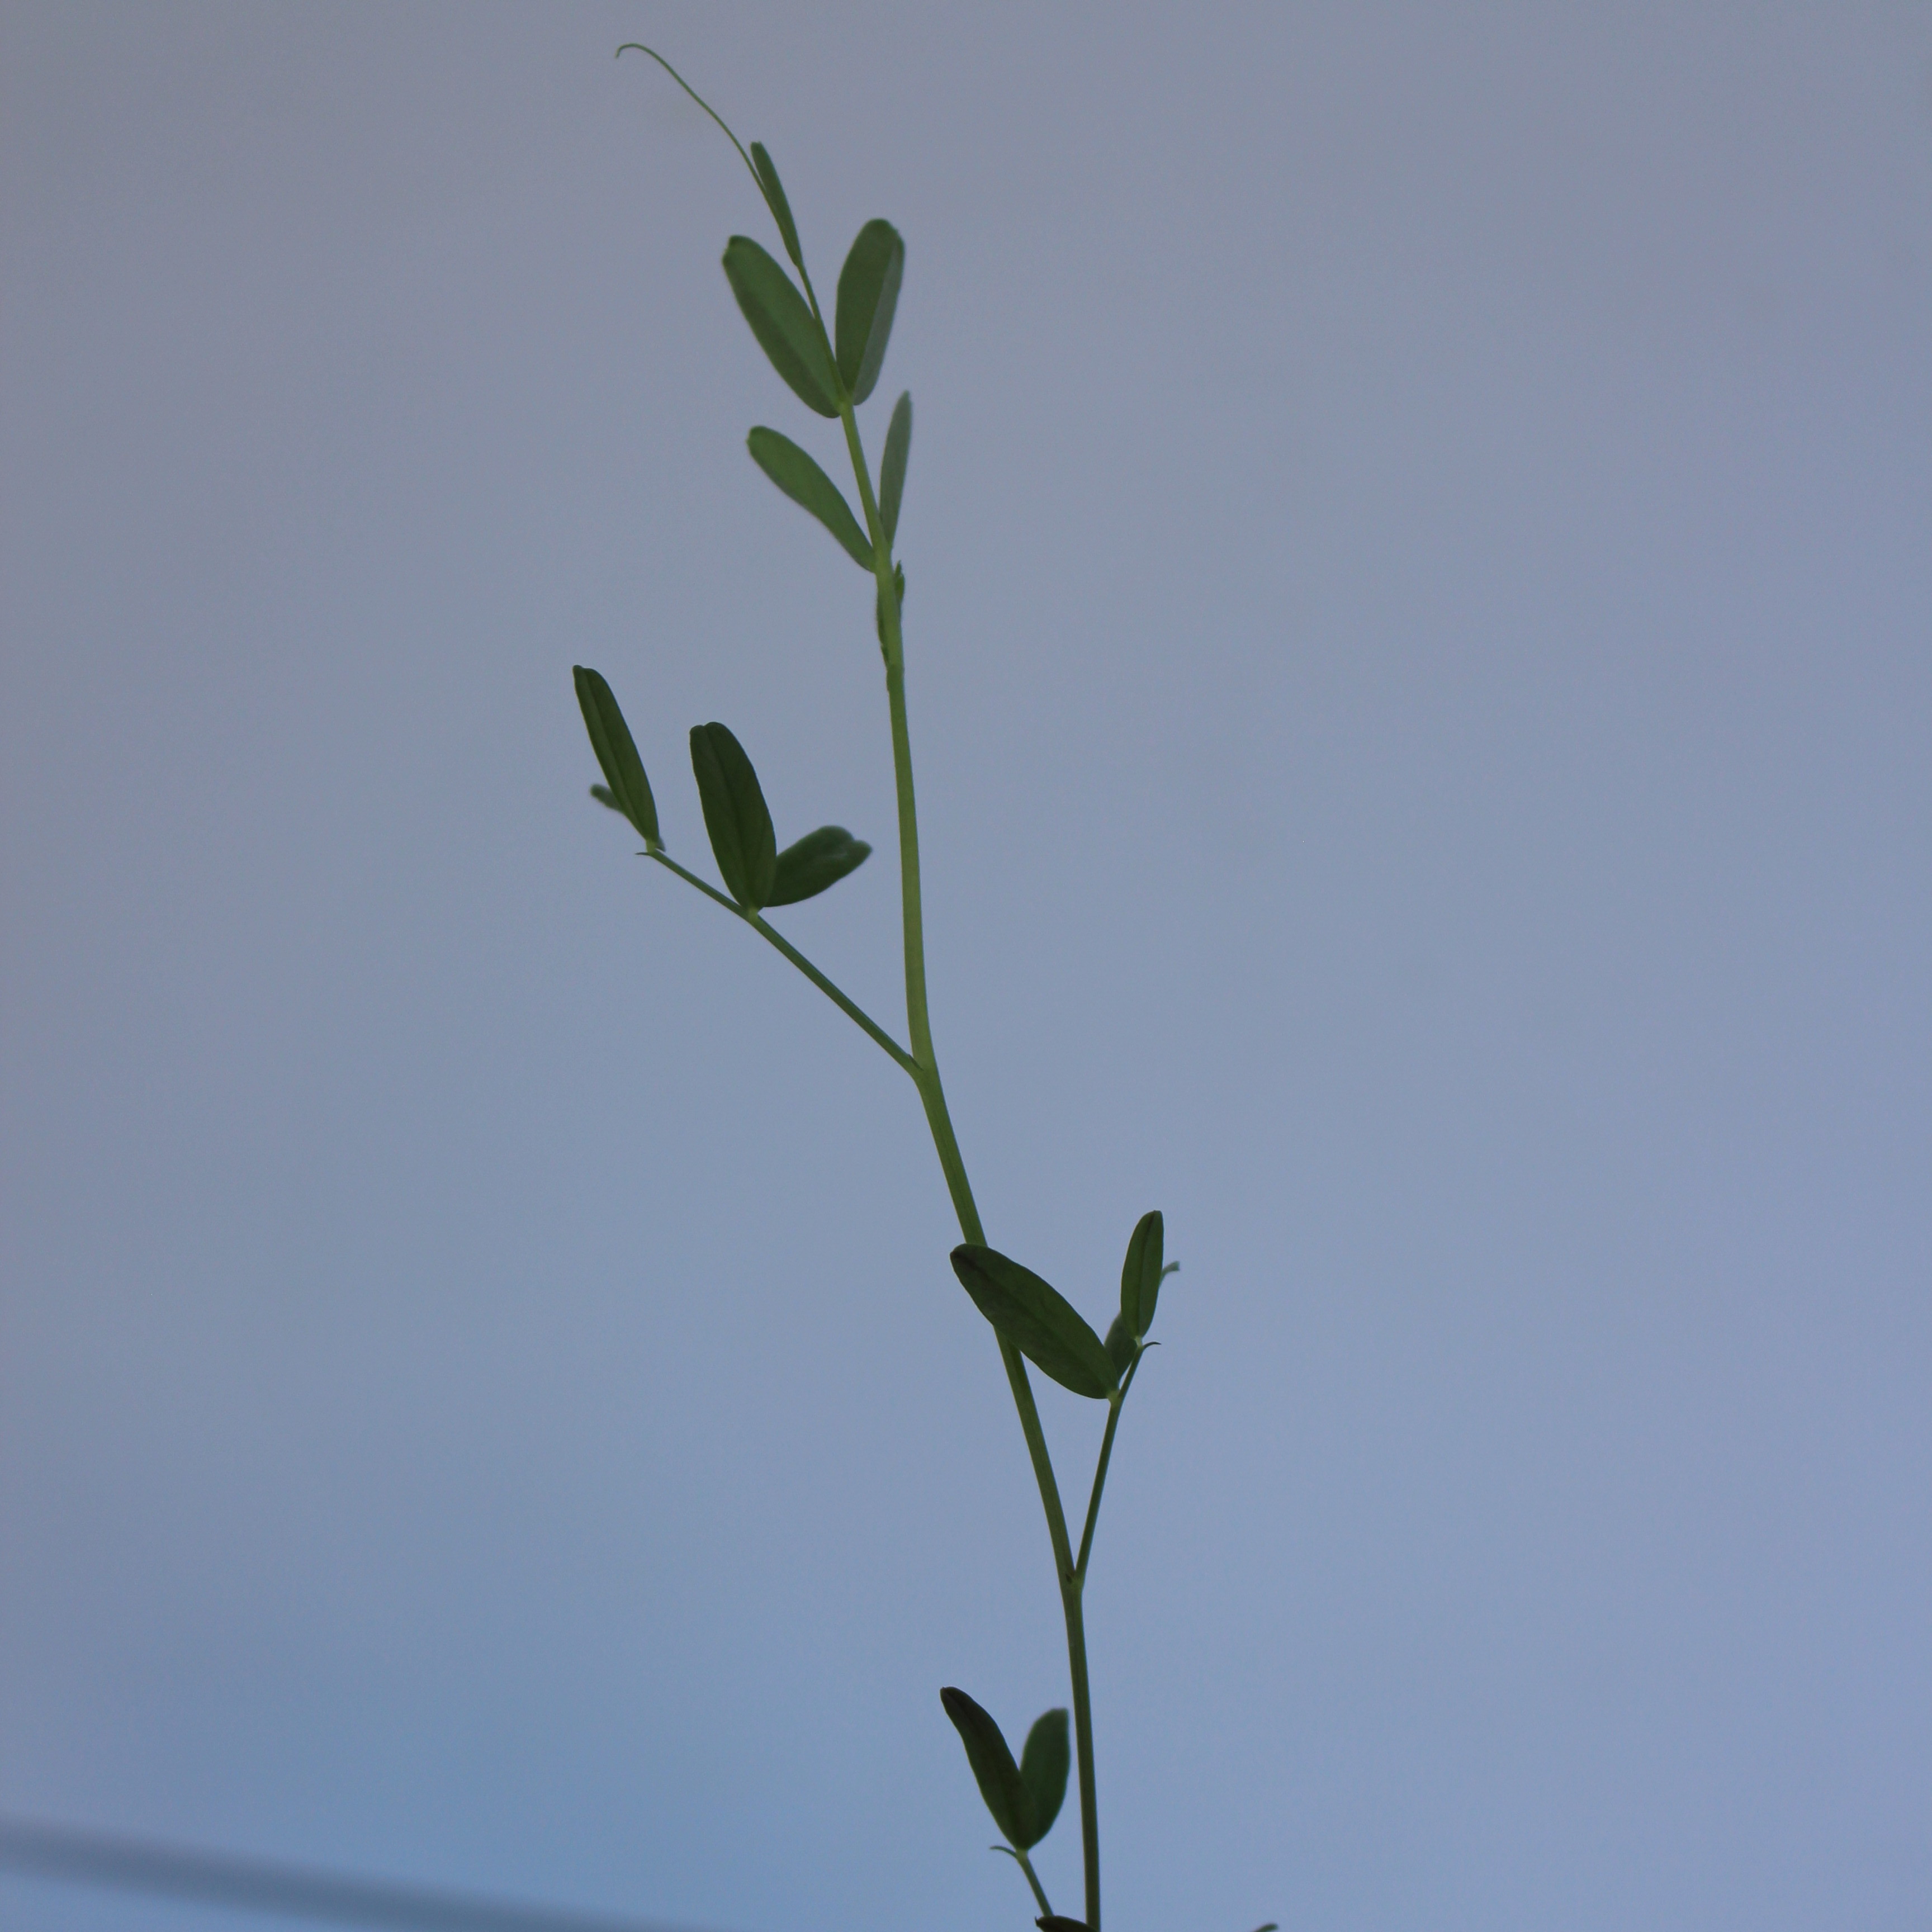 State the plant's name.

Vicia sativa
